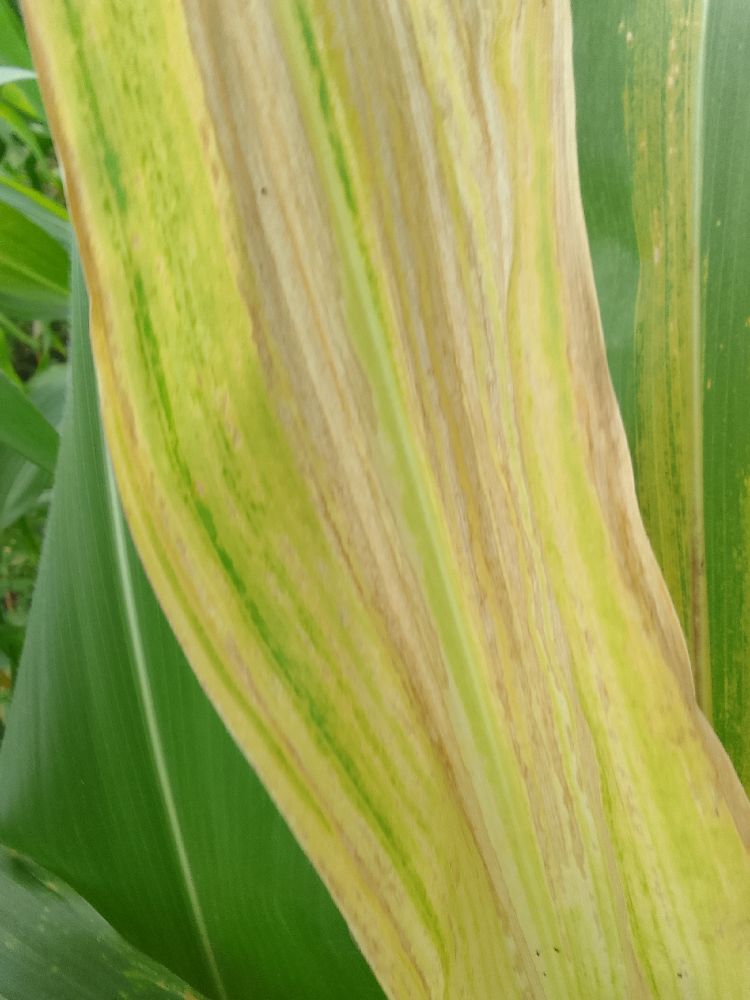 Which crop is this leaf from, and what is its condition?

maize, maize lethal necrosis
